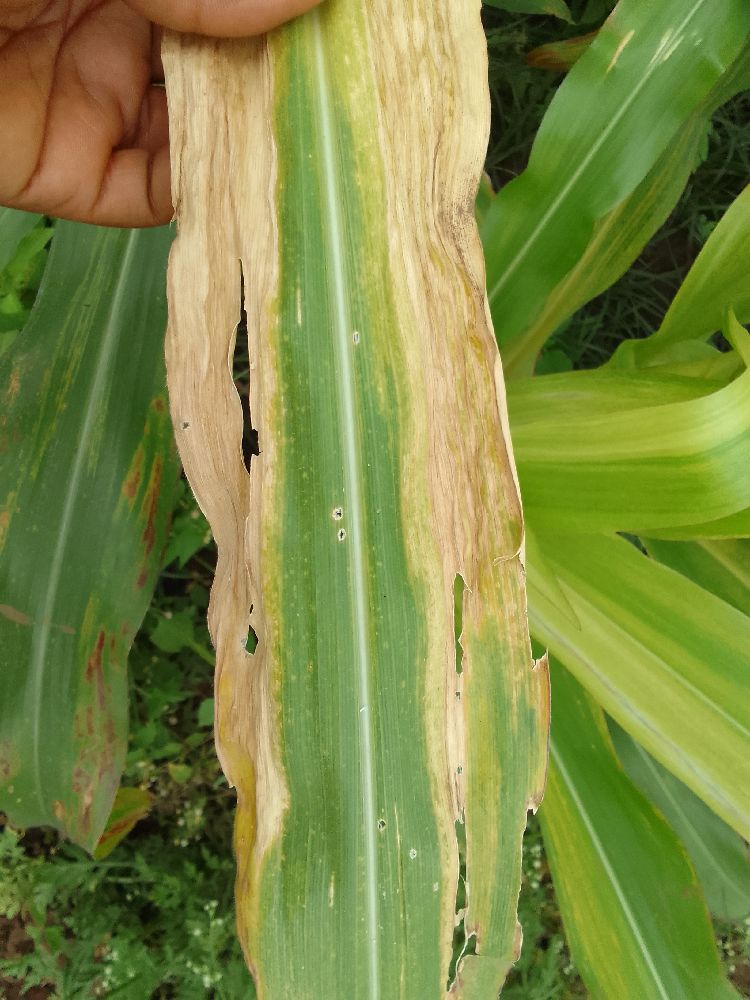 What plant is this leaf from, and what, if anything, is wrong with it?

maize, maize lethal necrosis
